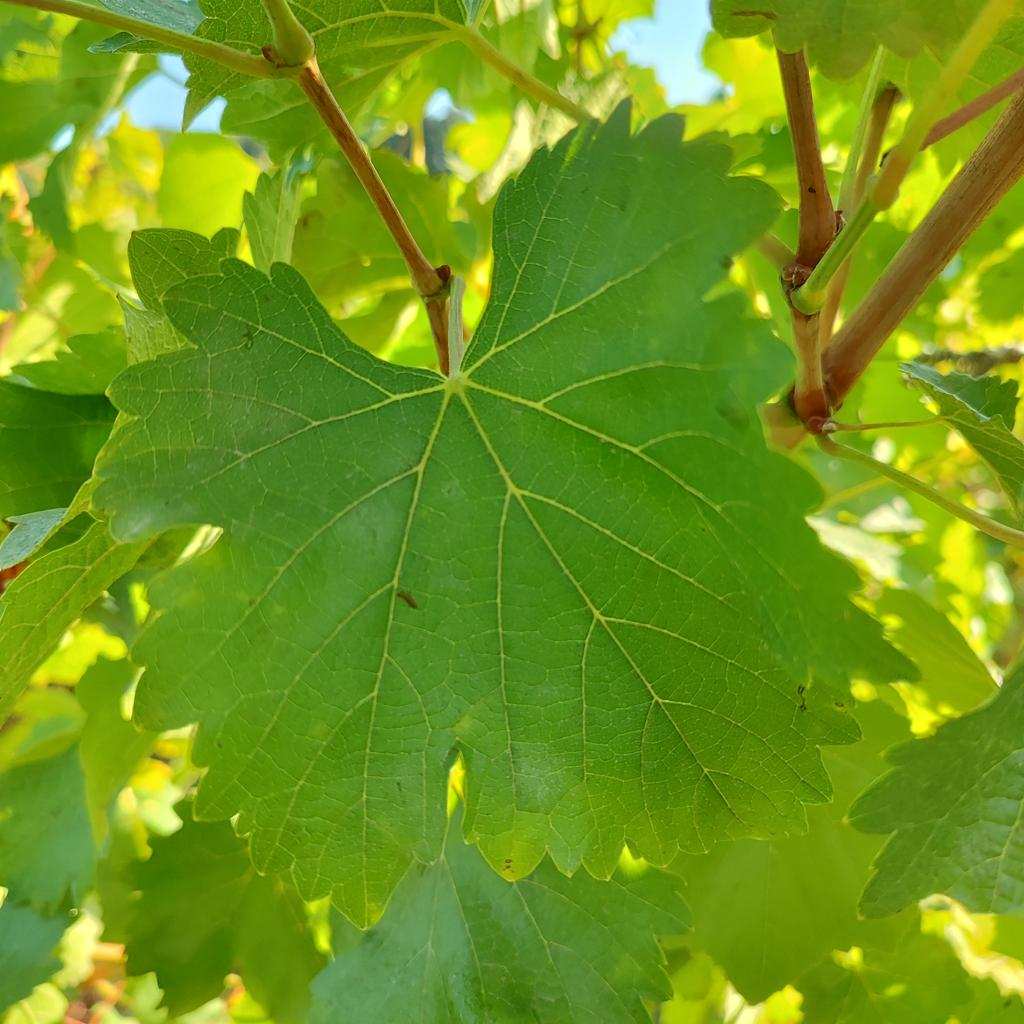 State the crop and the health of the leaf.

grapevine, powdery mildew
